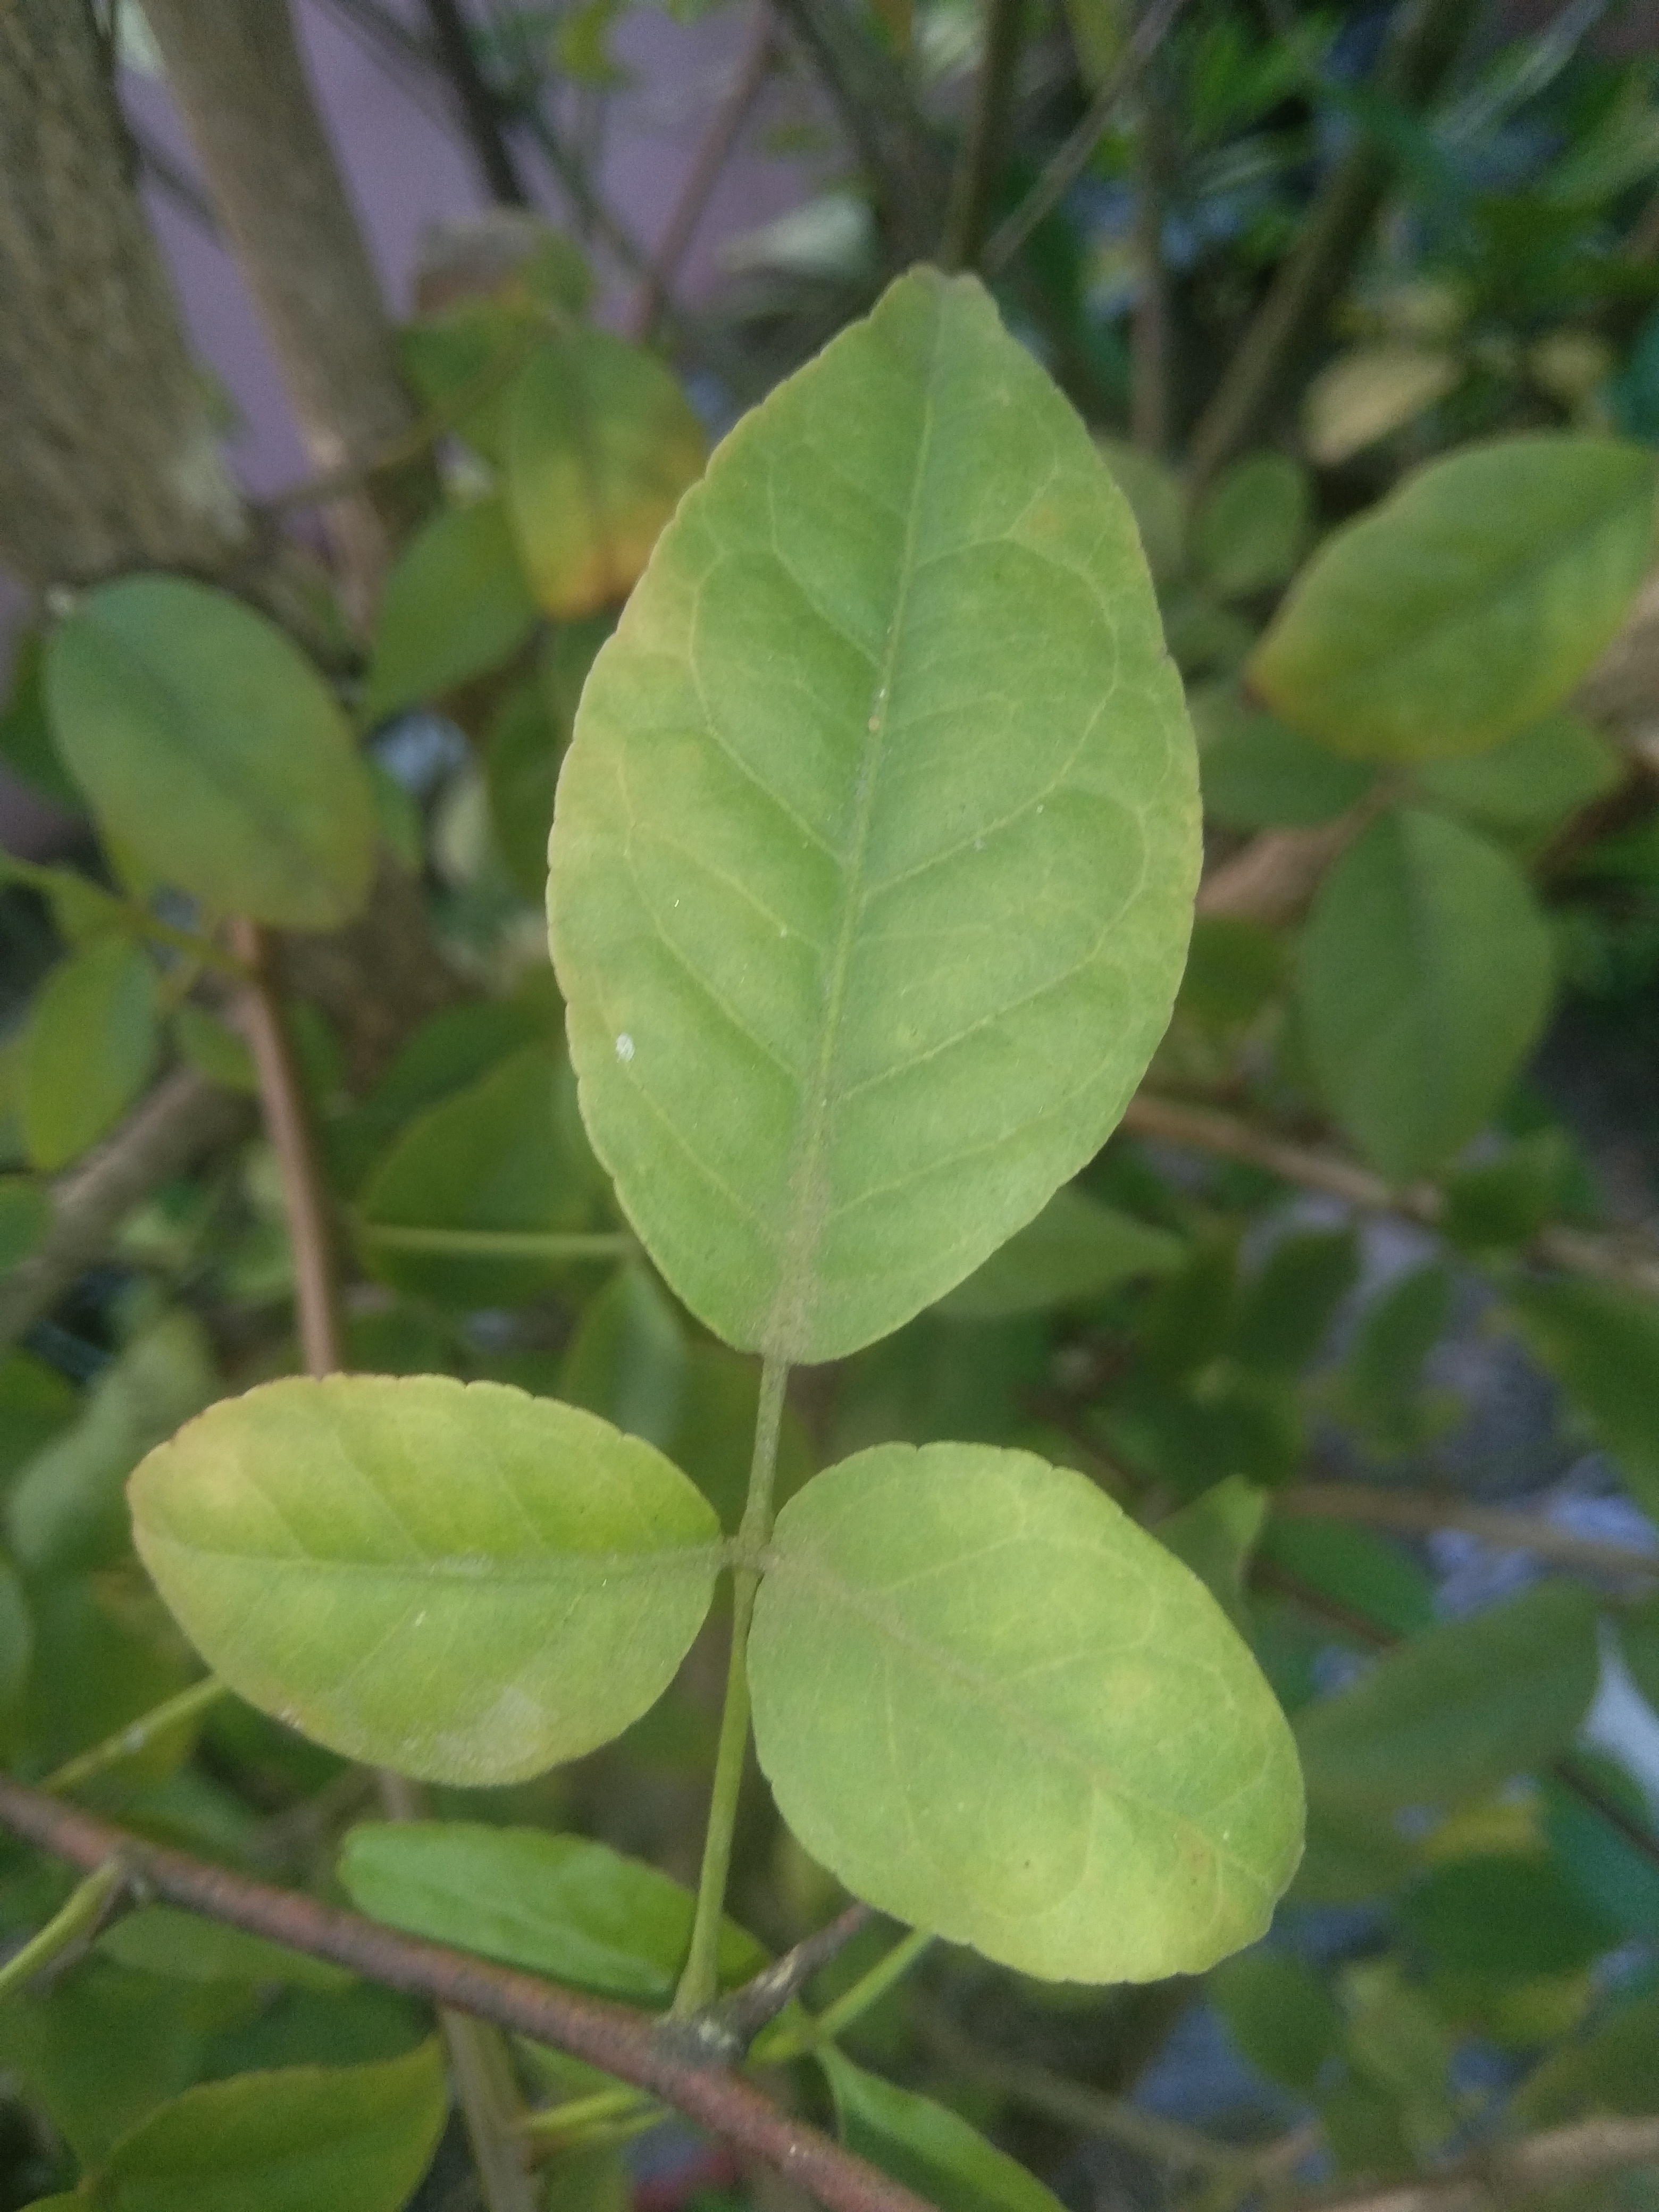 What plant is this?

wood apple
